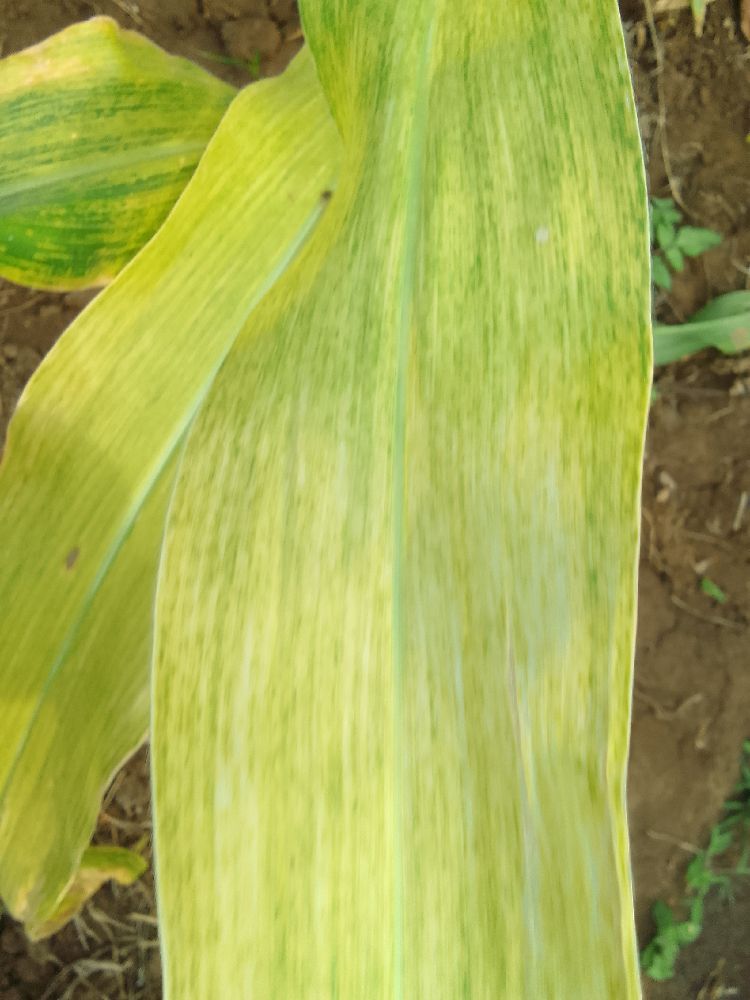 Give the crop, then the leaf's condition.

maize, maize lethal necrosis
